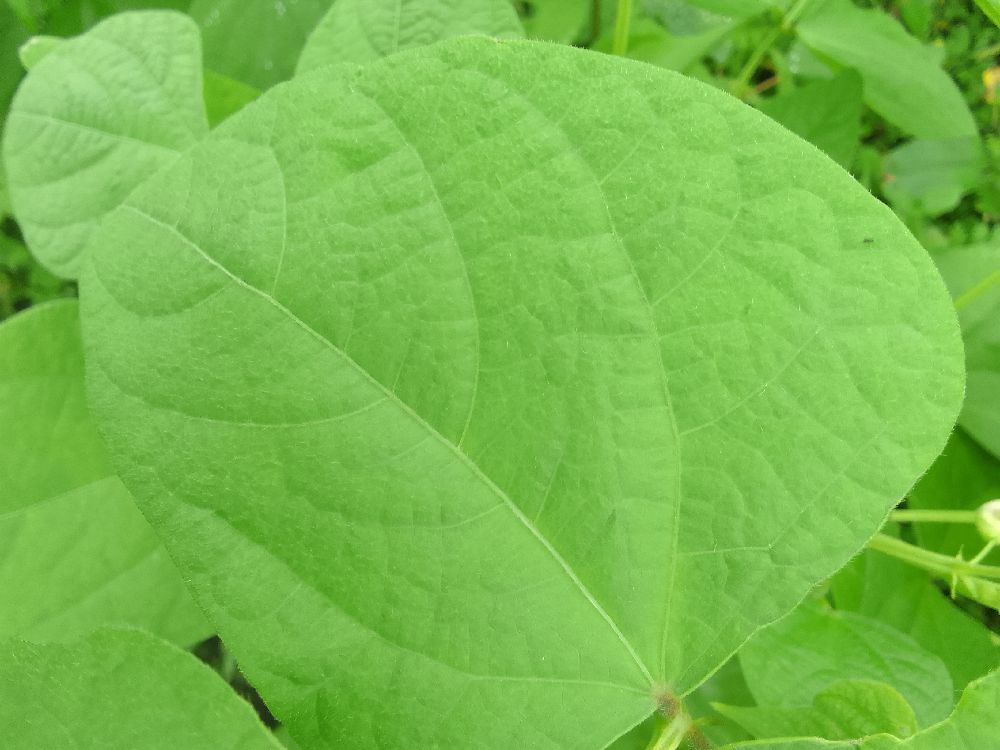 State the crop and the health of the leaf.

common bean, healthy
